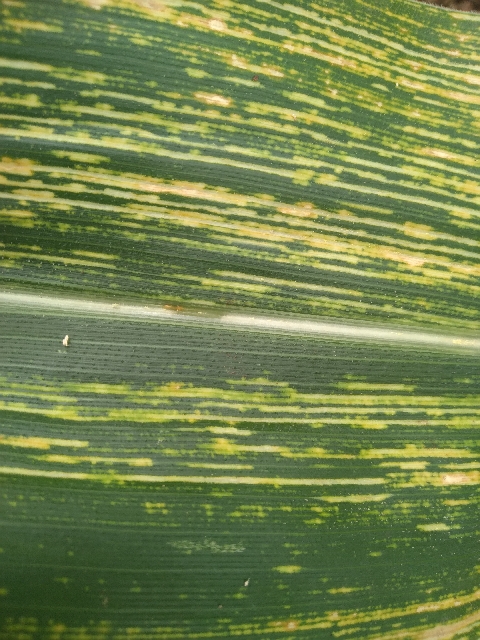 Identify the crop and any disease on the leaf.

maize, maize streak virus
